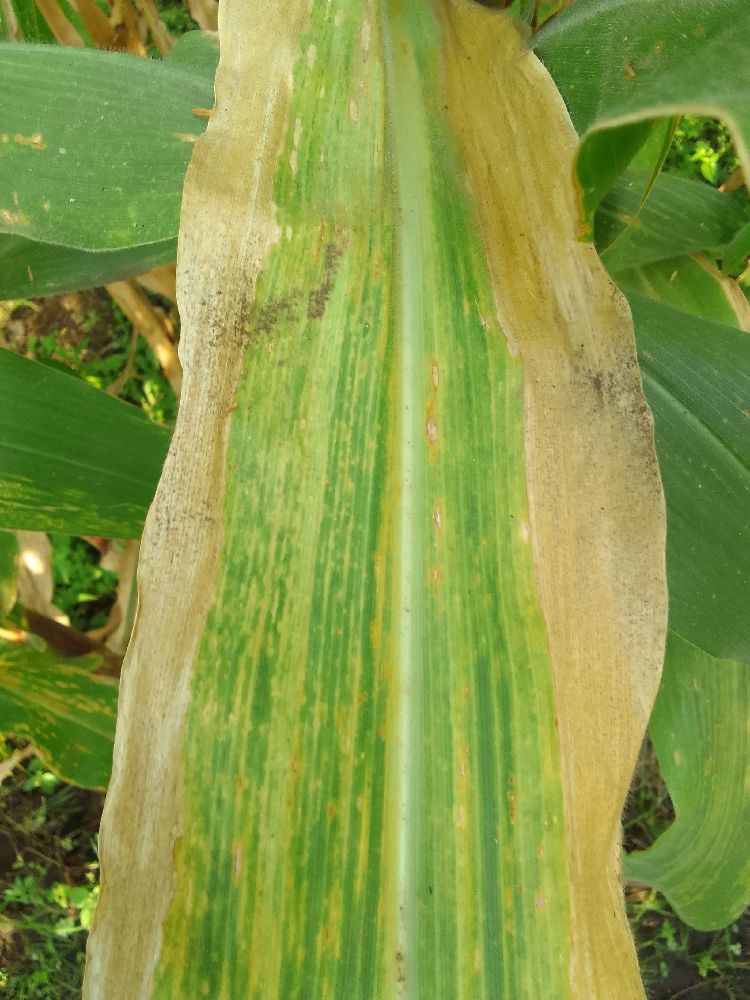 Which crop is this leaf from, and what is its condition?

maize, maize lethal necrosis
